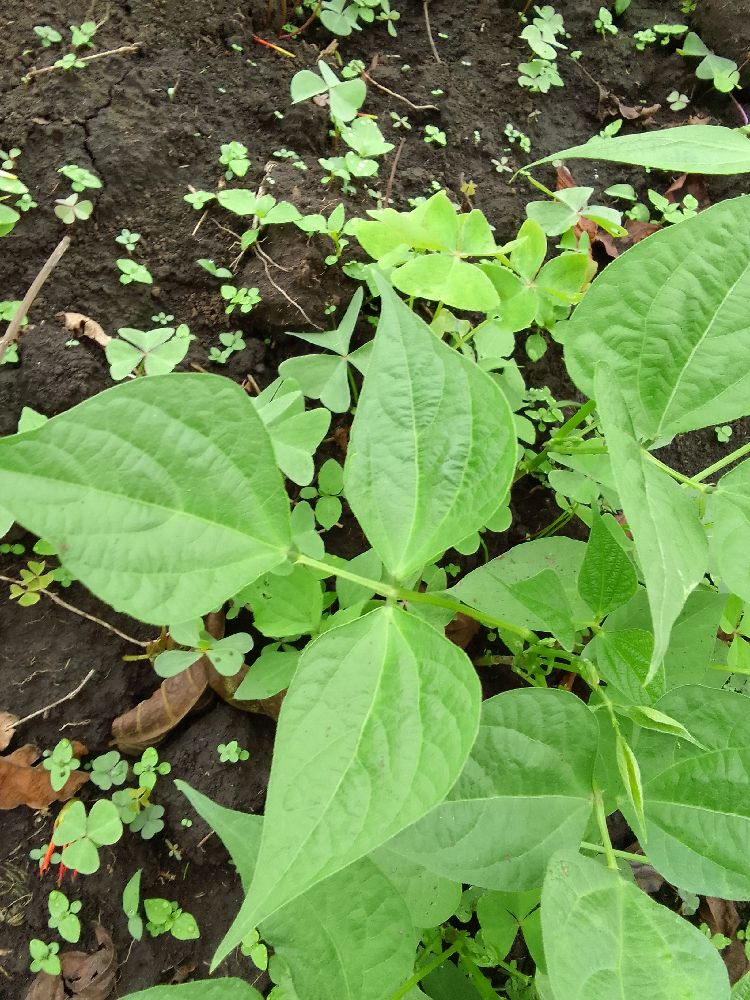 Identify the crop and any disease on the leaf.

common bean, healthy
